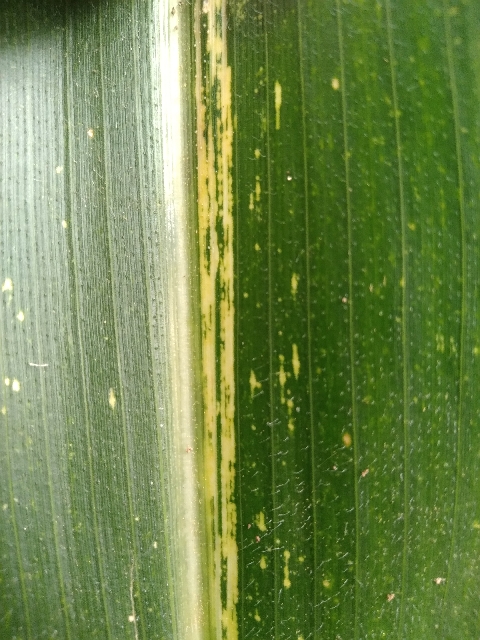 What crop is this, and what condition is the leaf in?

maize, maize streak virus
